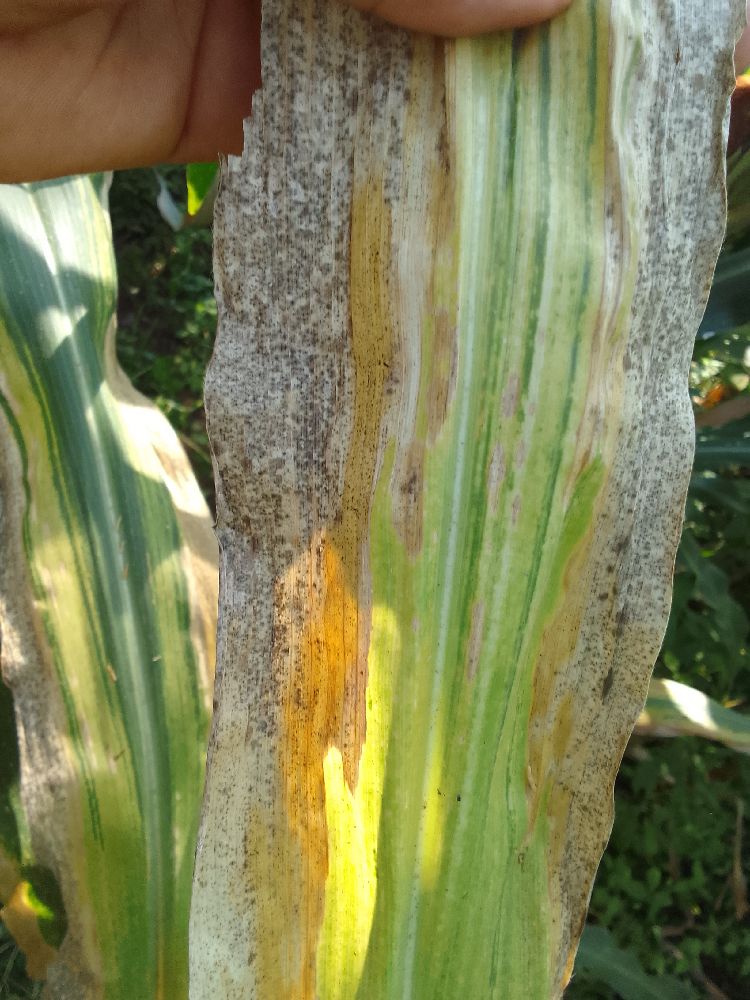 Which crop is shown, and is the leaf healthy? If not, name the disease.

maize, maize lethal necrosis
